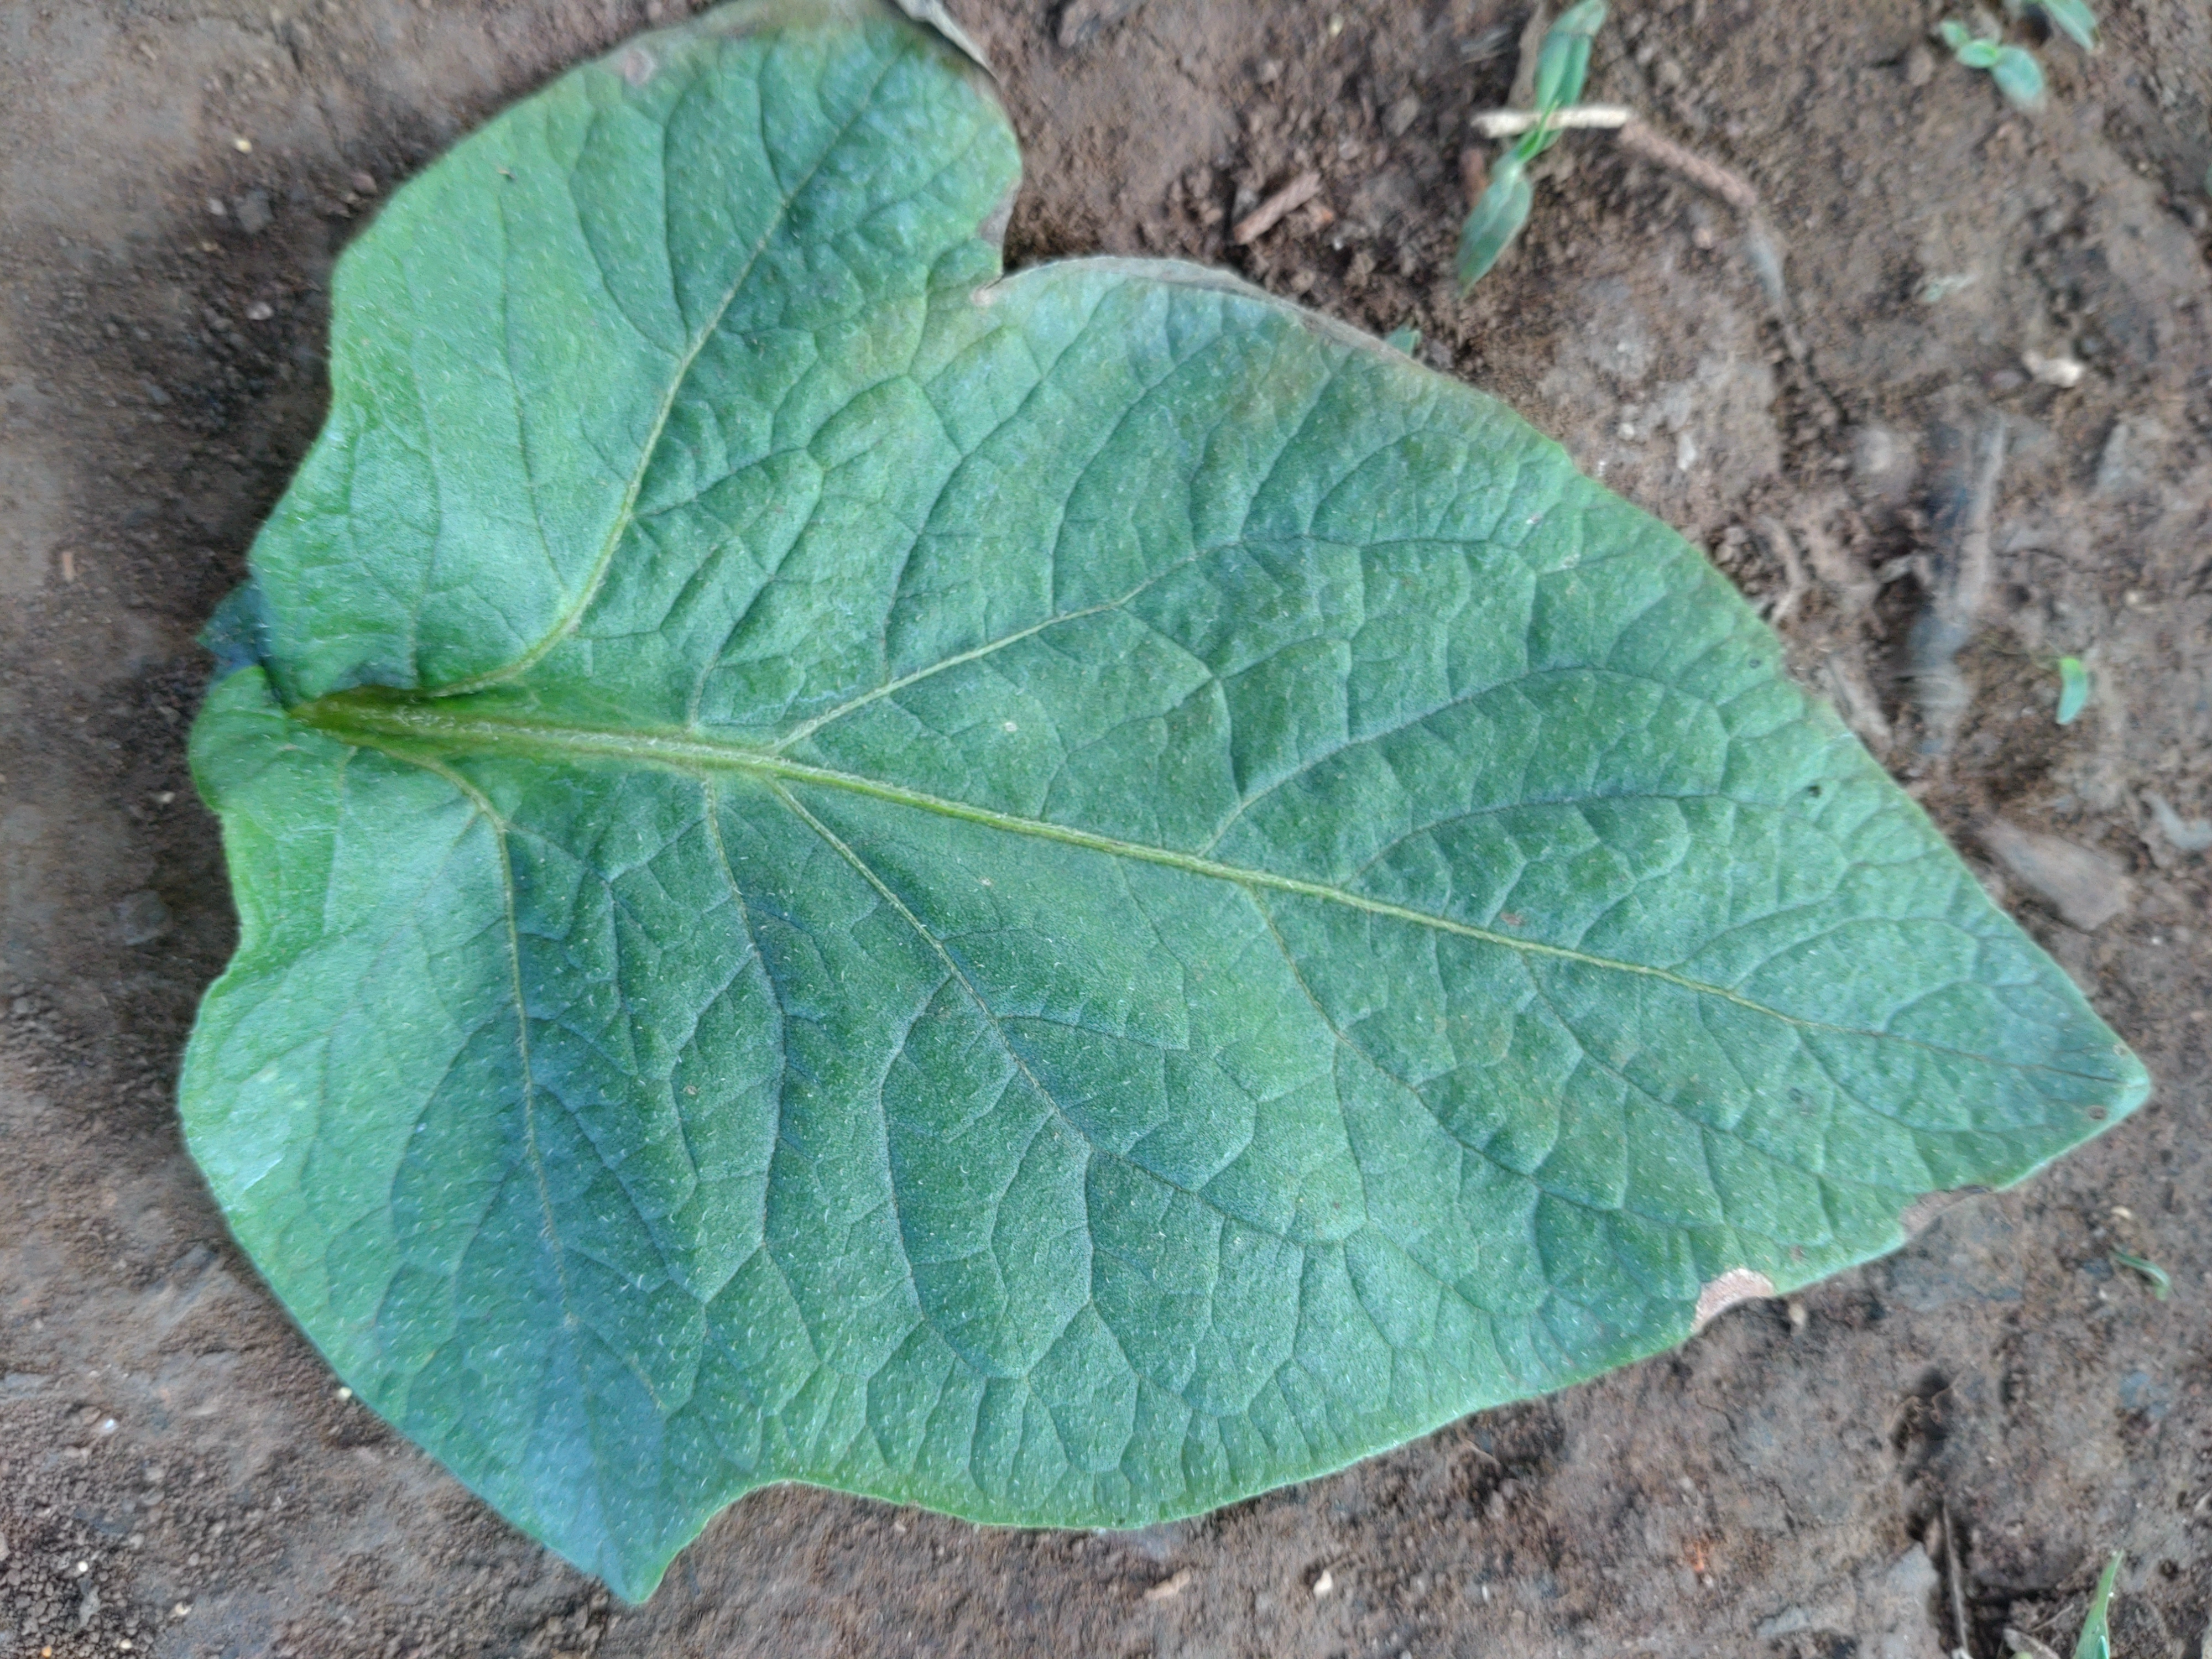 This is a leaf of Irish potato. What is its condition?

early blight
